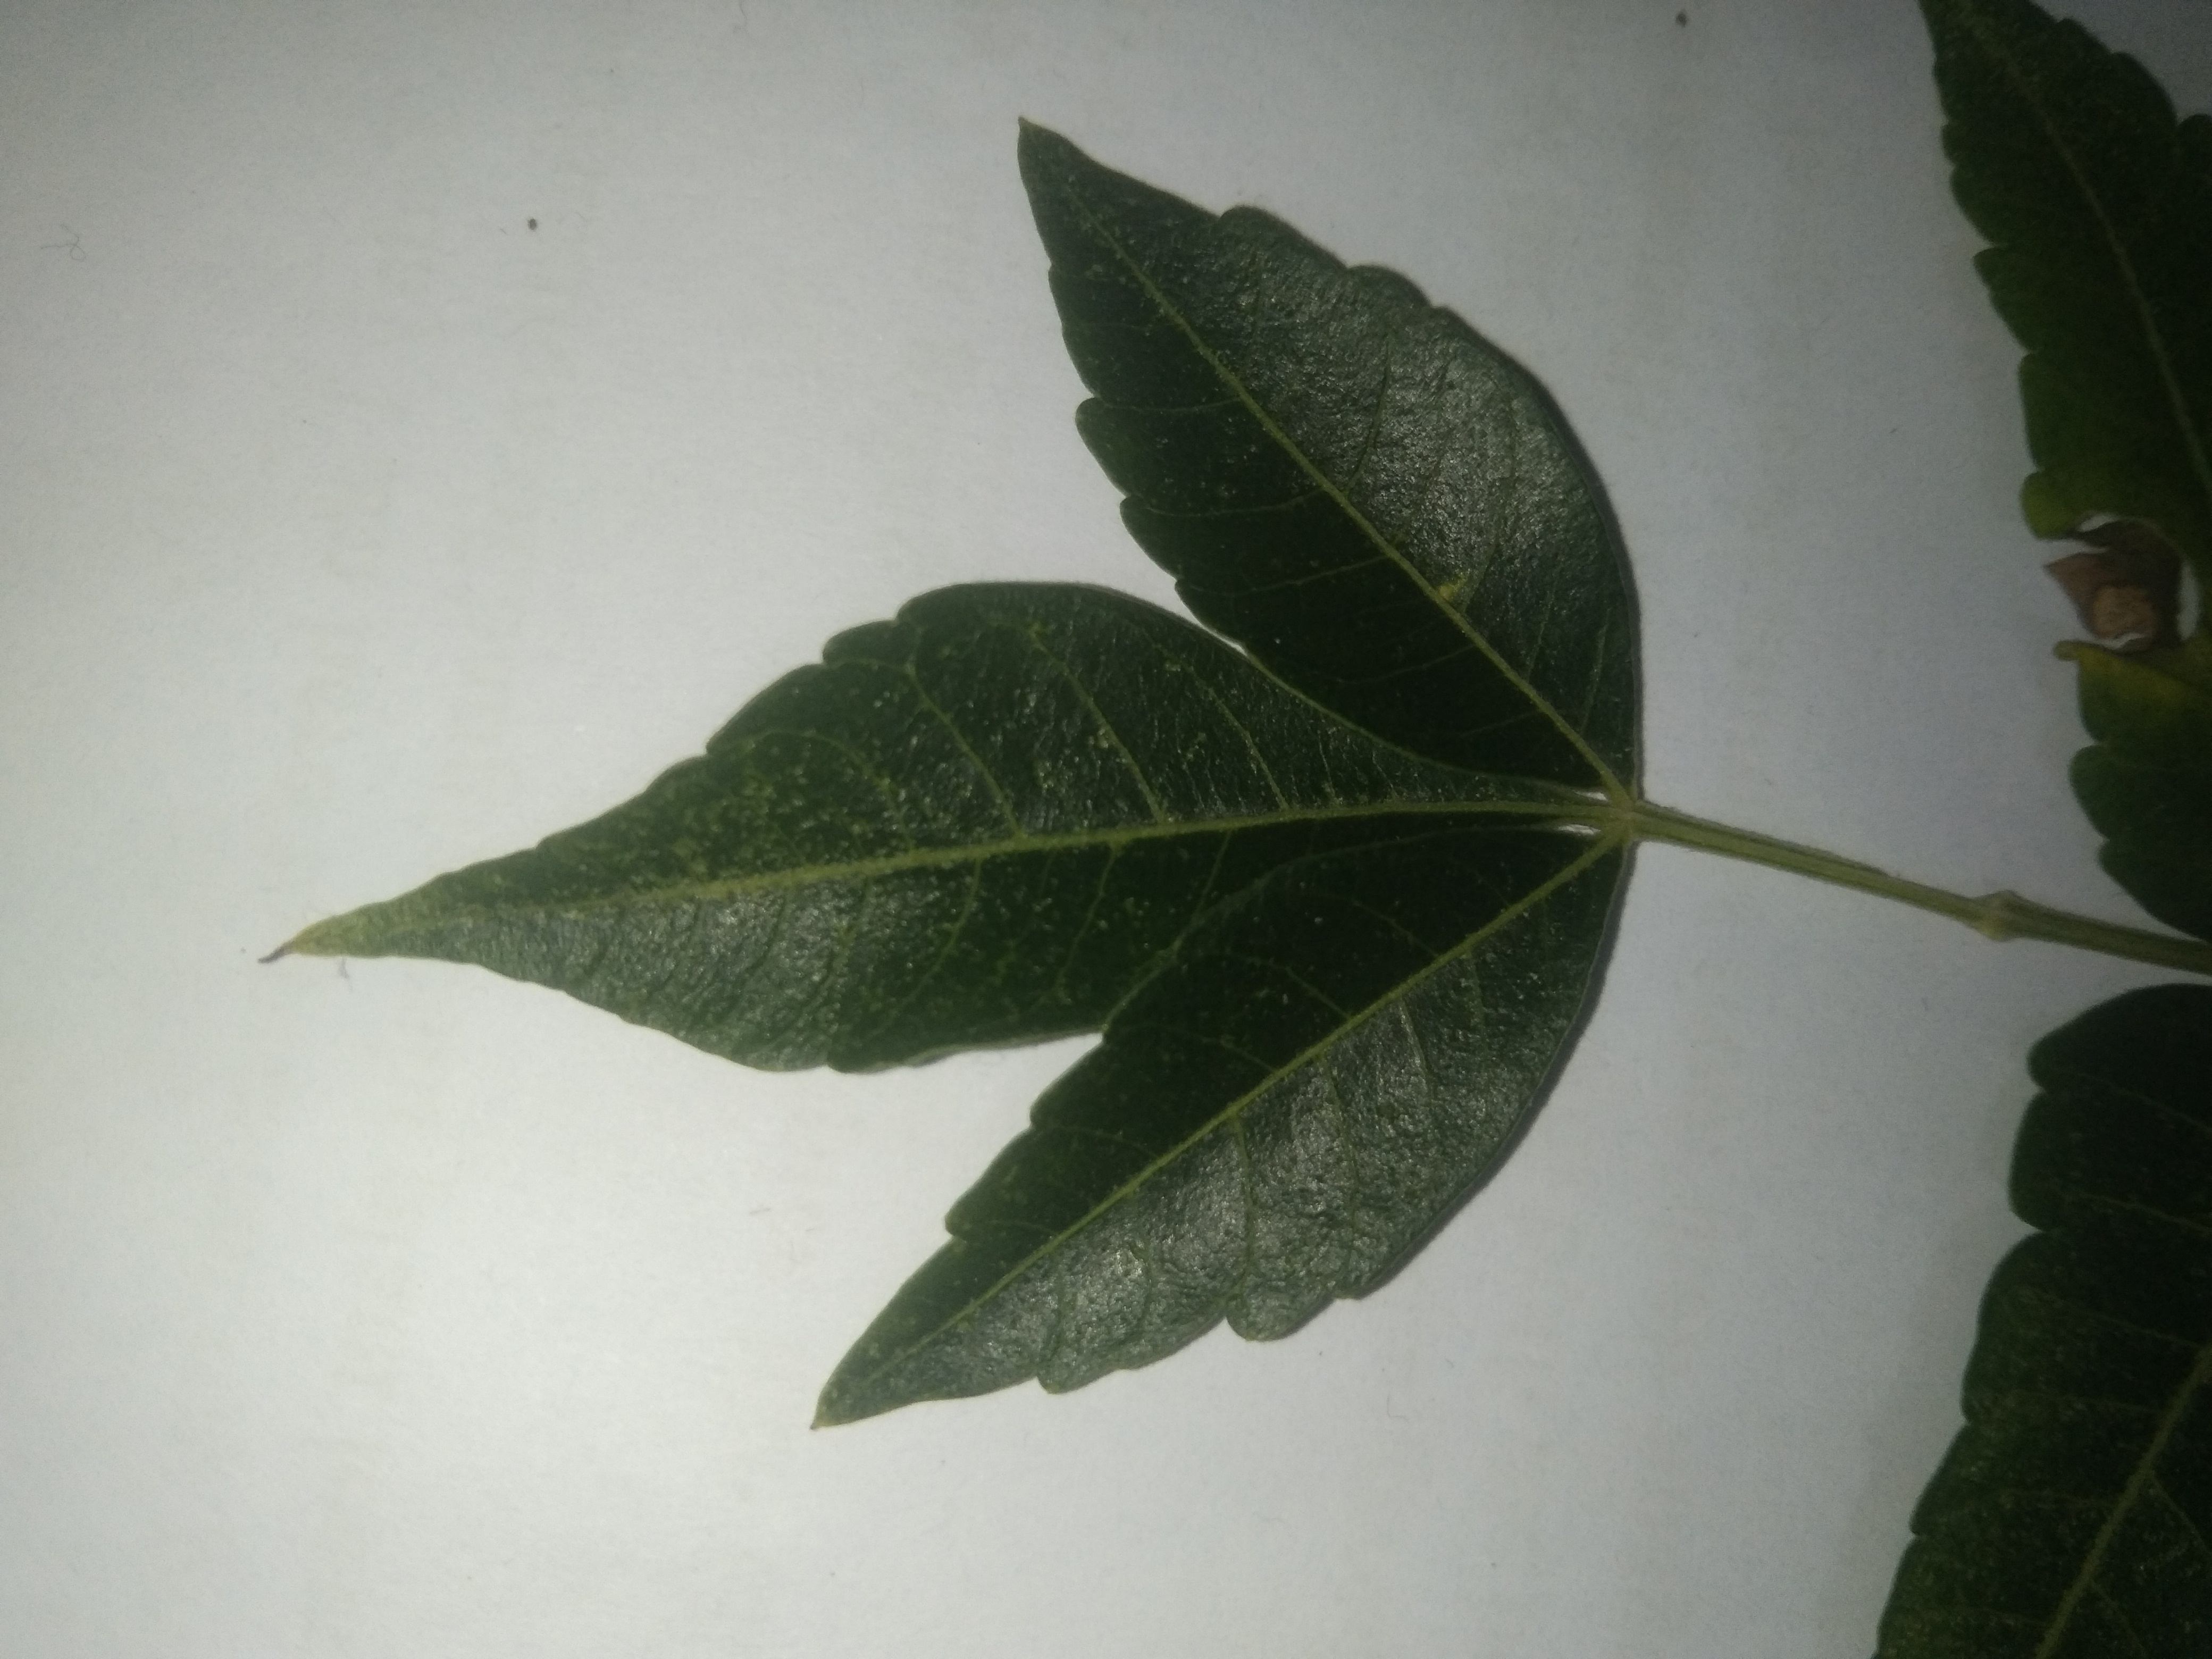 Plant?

neem
